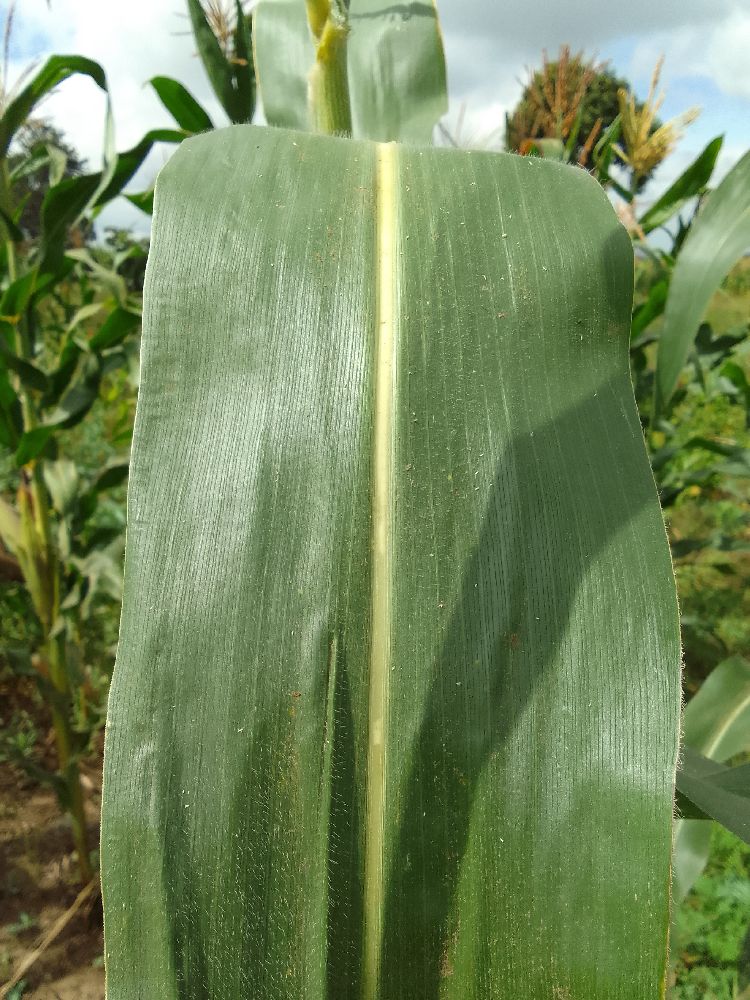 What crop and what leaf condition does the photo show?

maize, healthy
